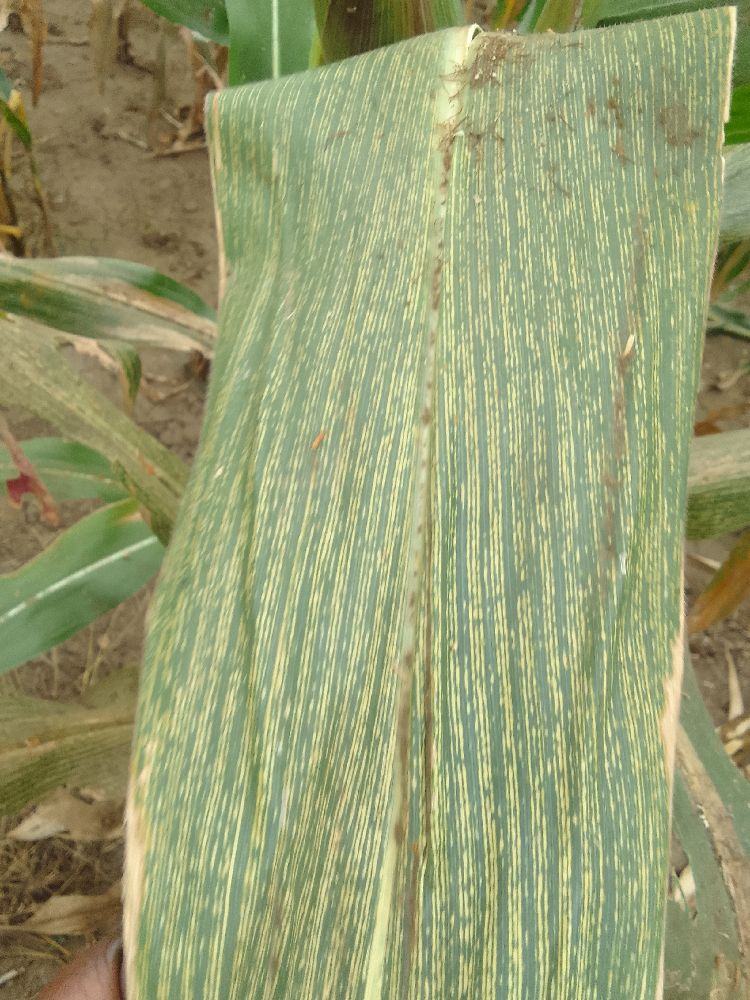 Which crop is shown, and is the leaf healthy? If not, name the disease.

maize, maize streak virus
